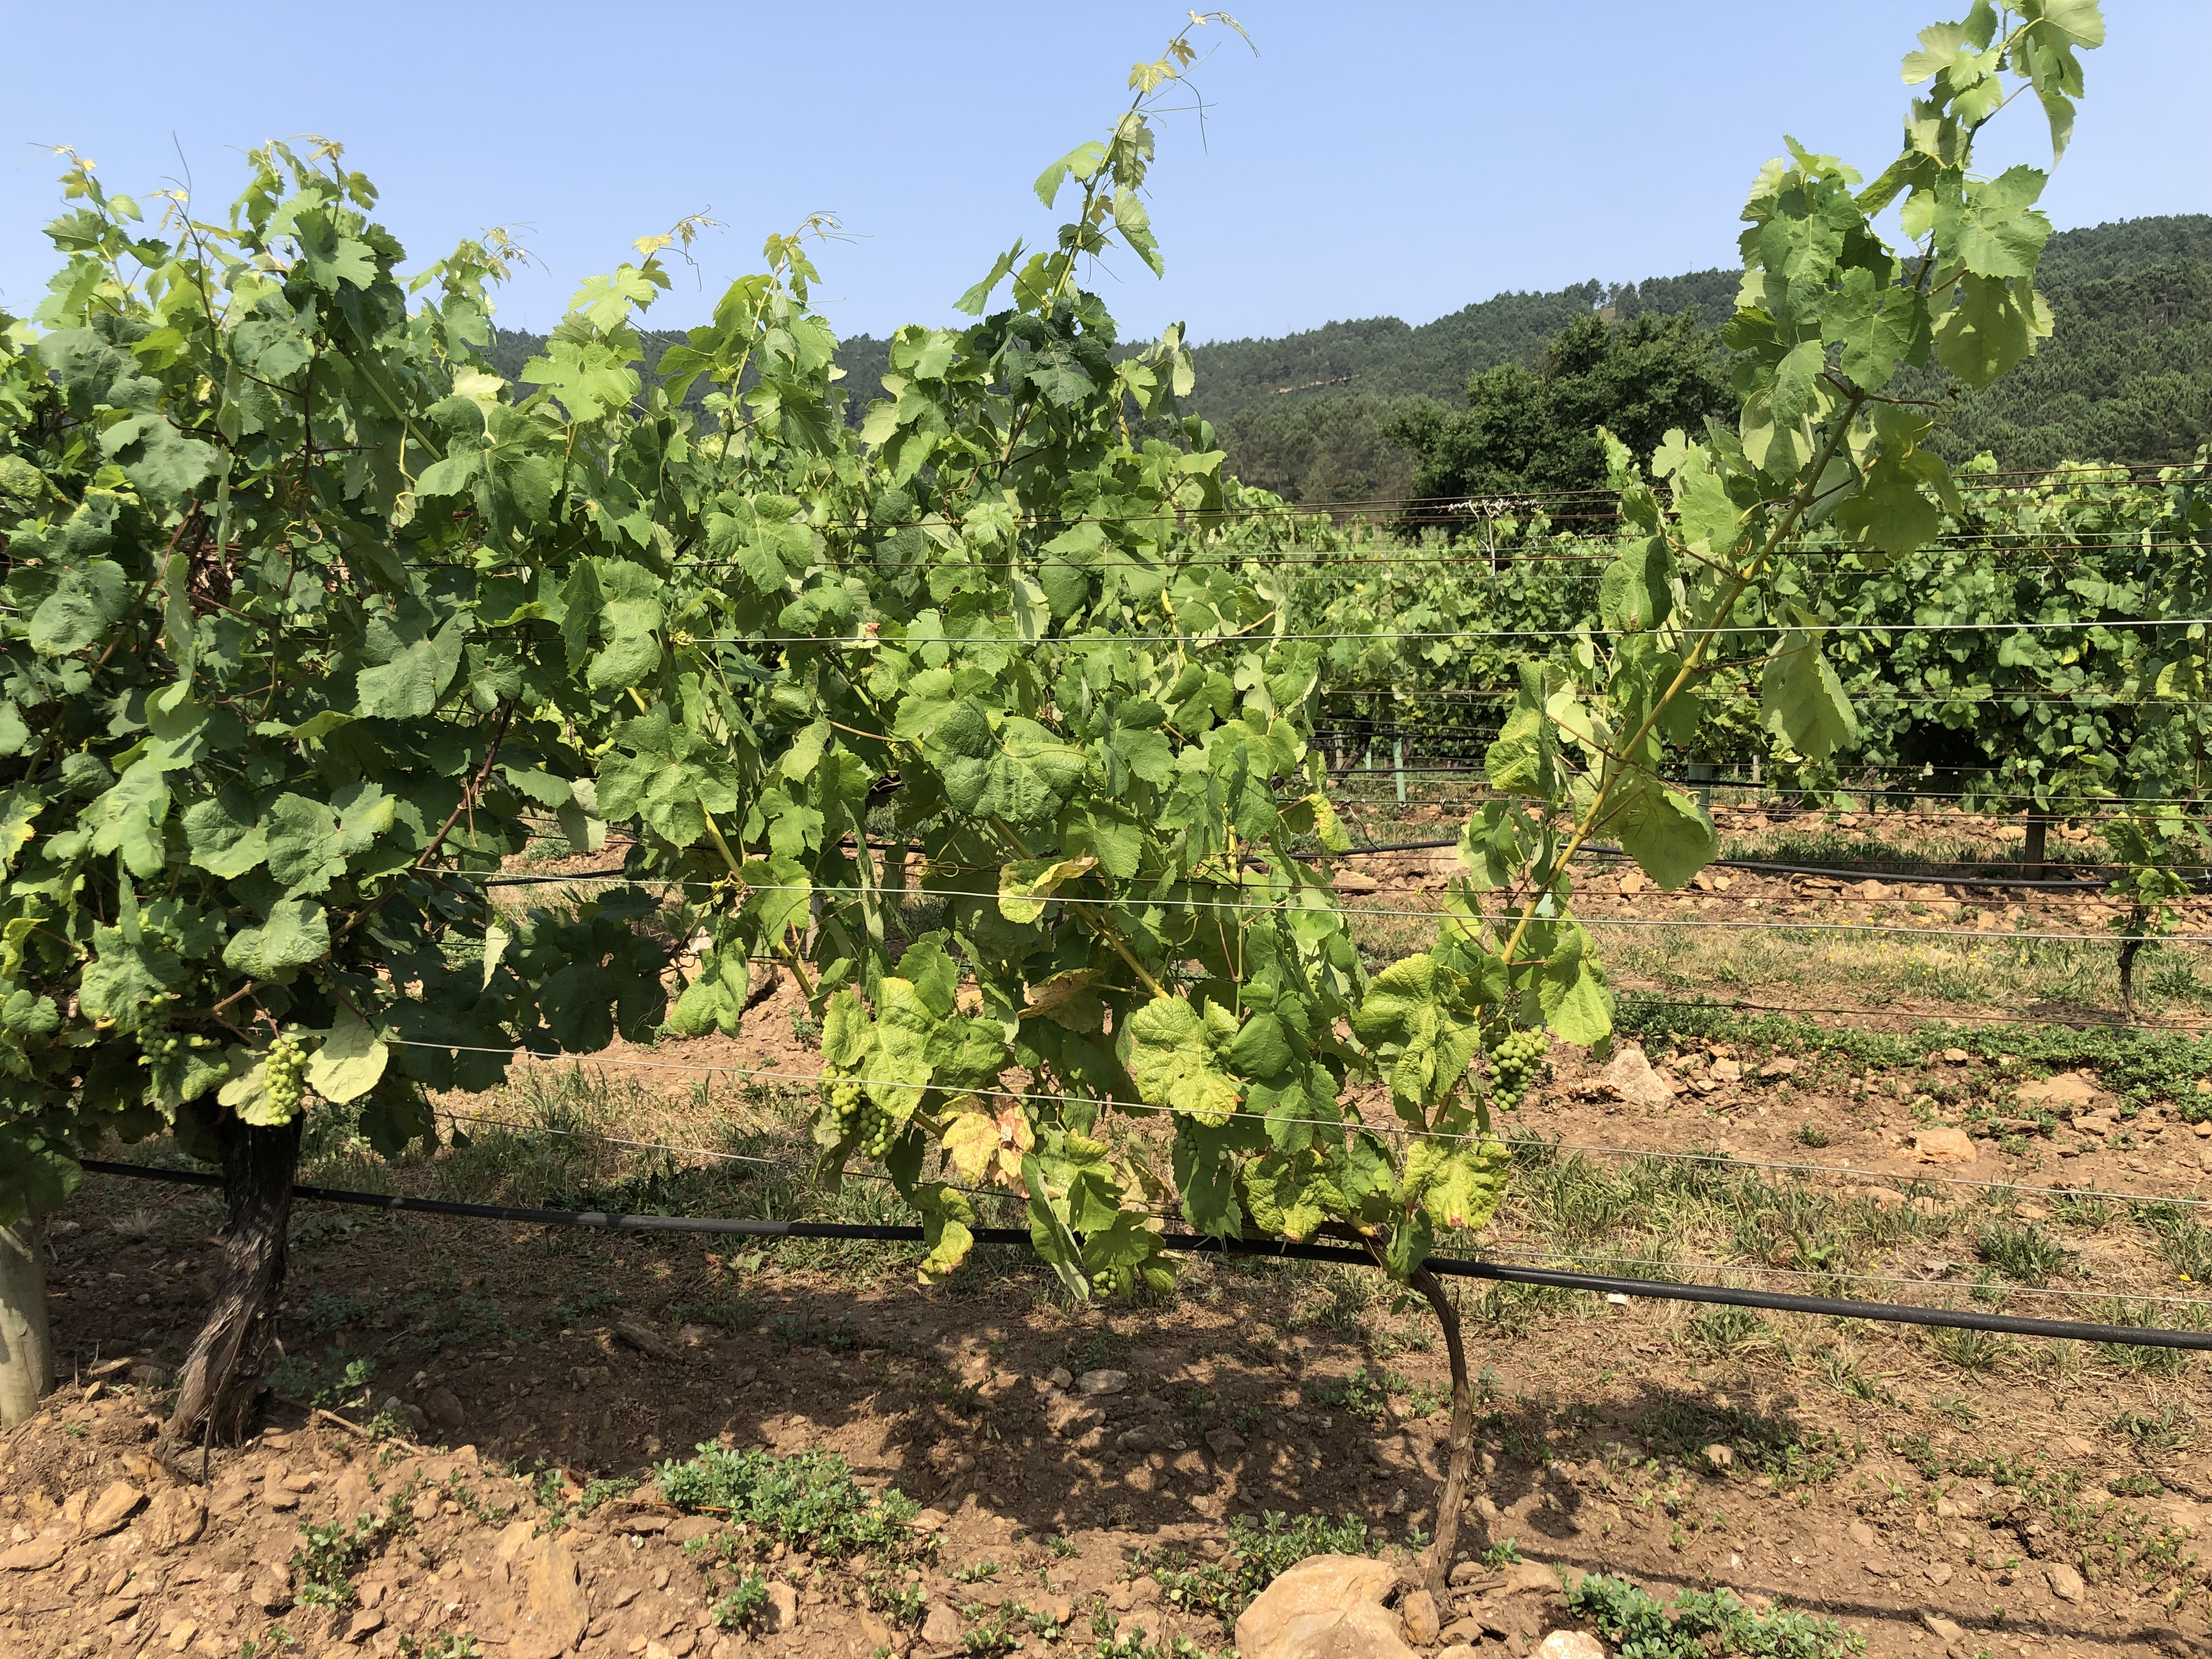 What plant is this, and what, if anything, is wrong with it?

grapevine, not affected by esca disease
